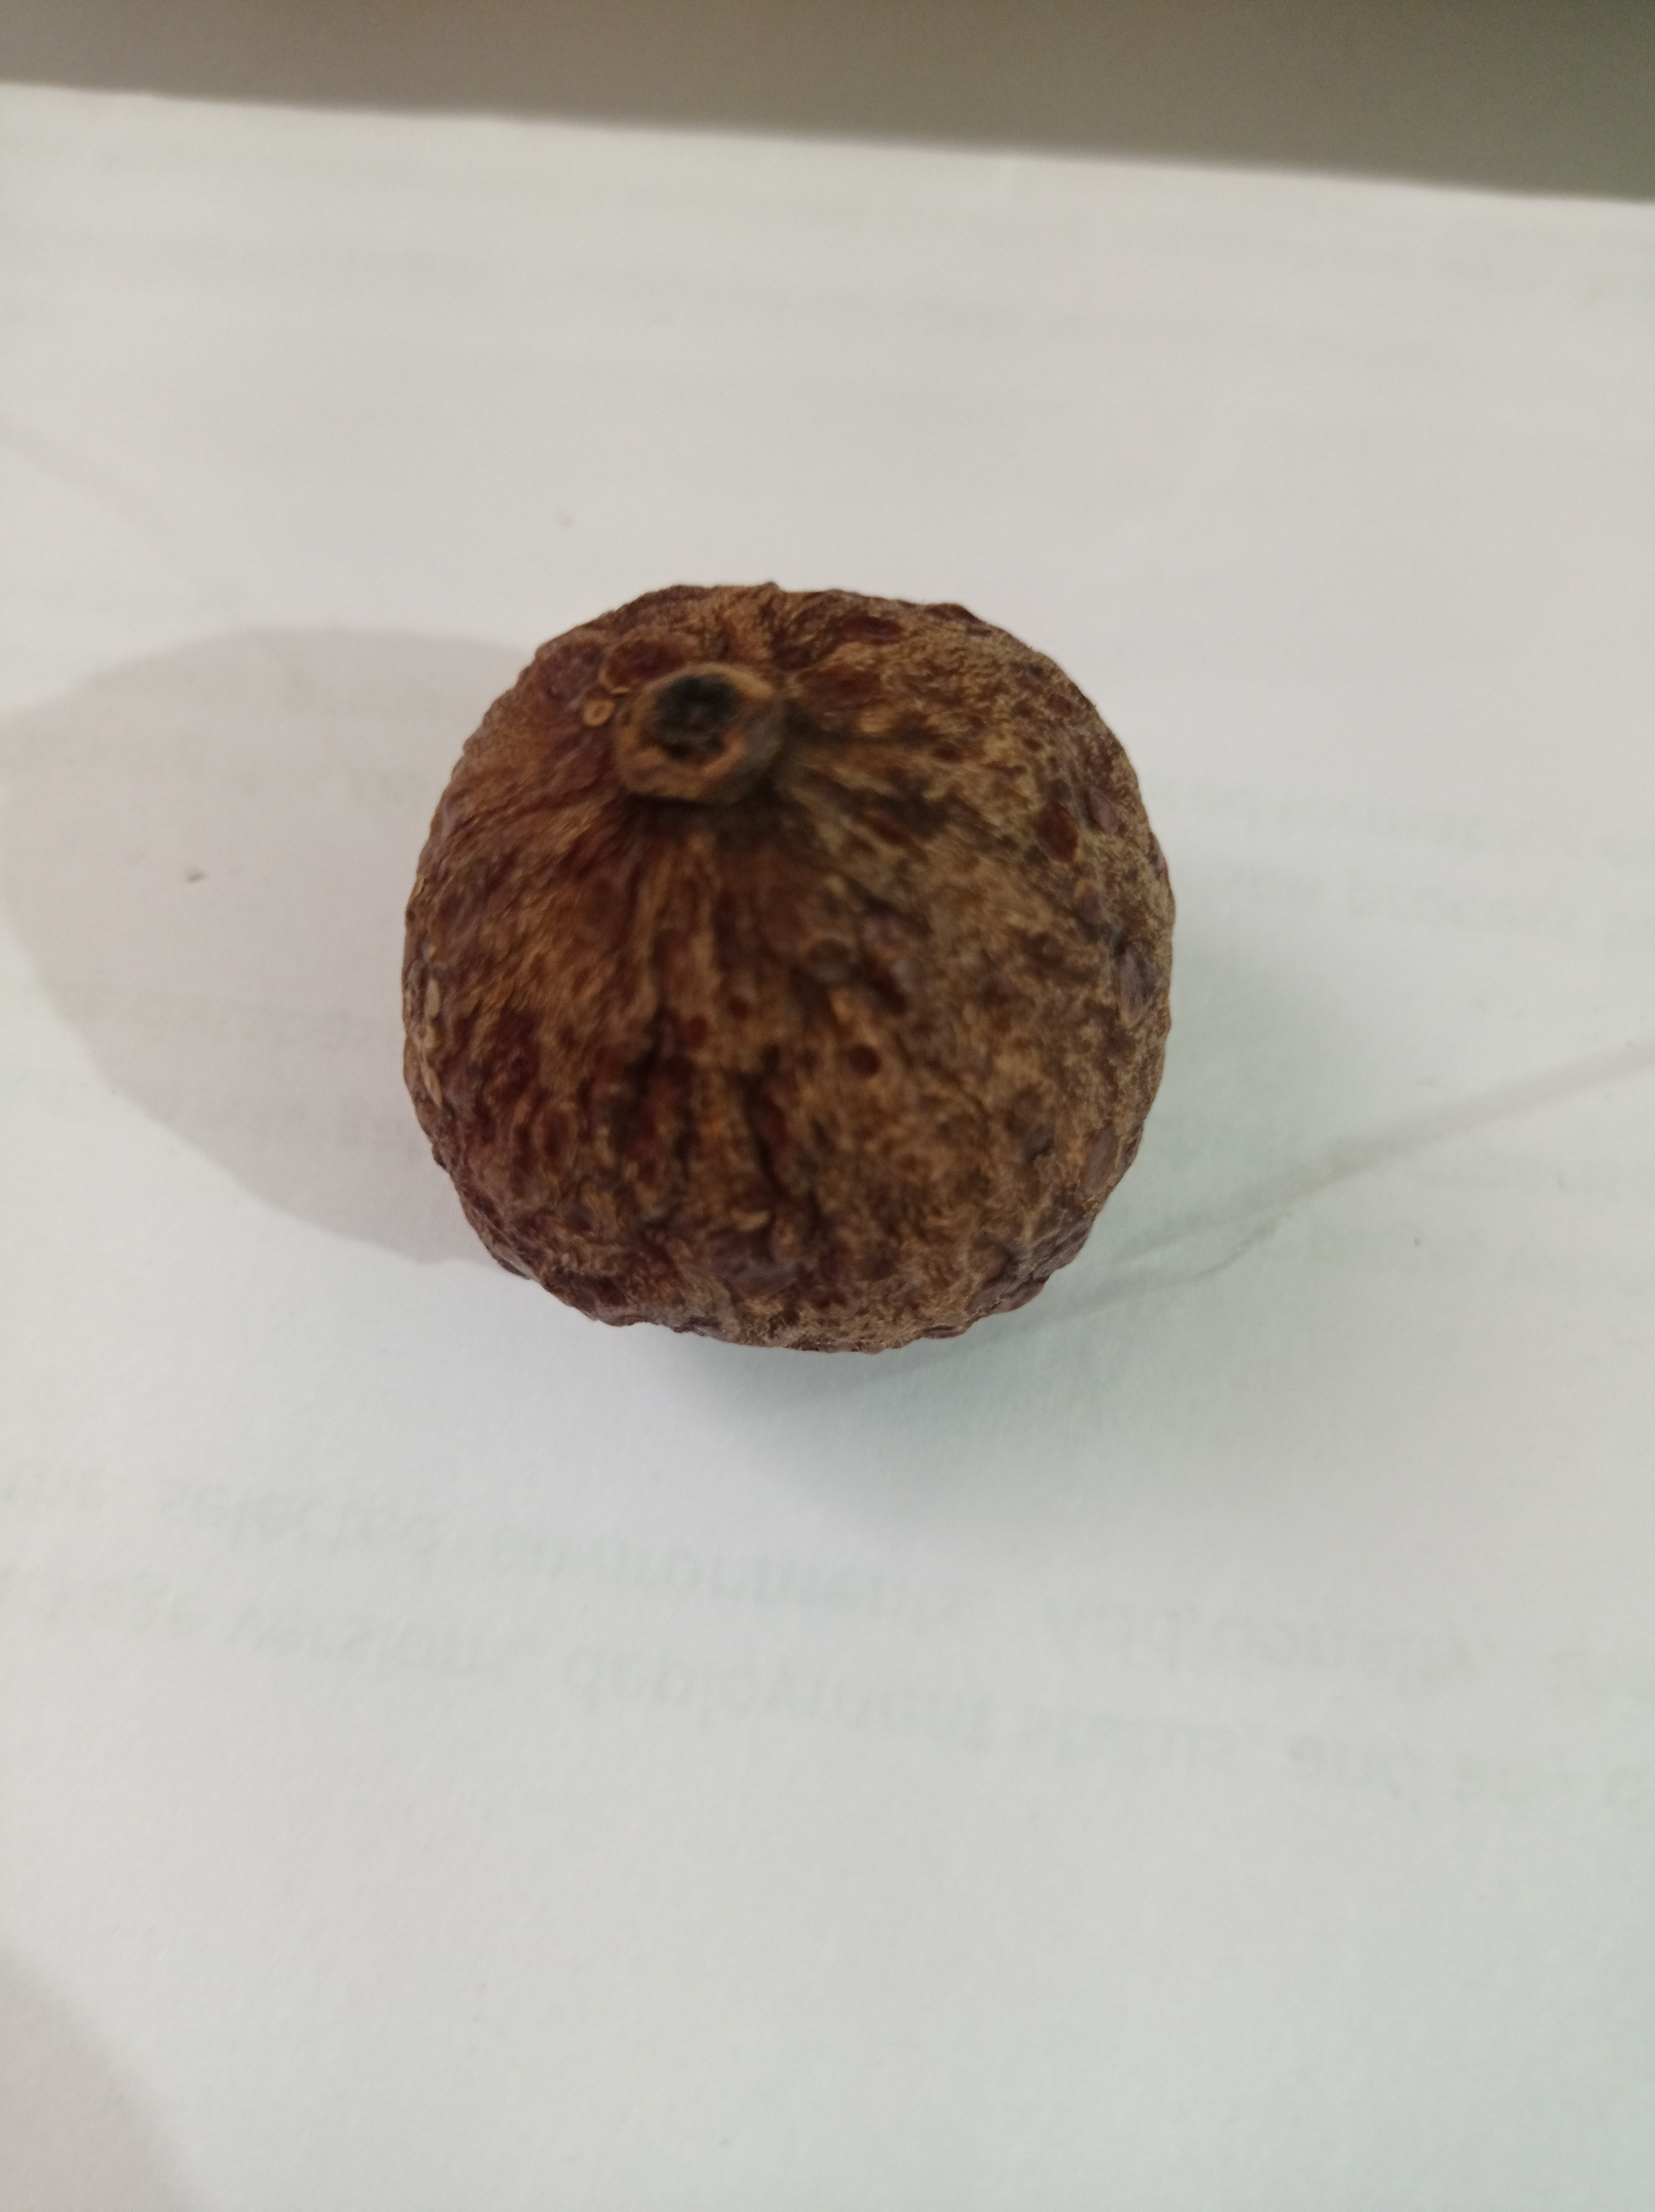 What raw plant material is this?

madanphal
